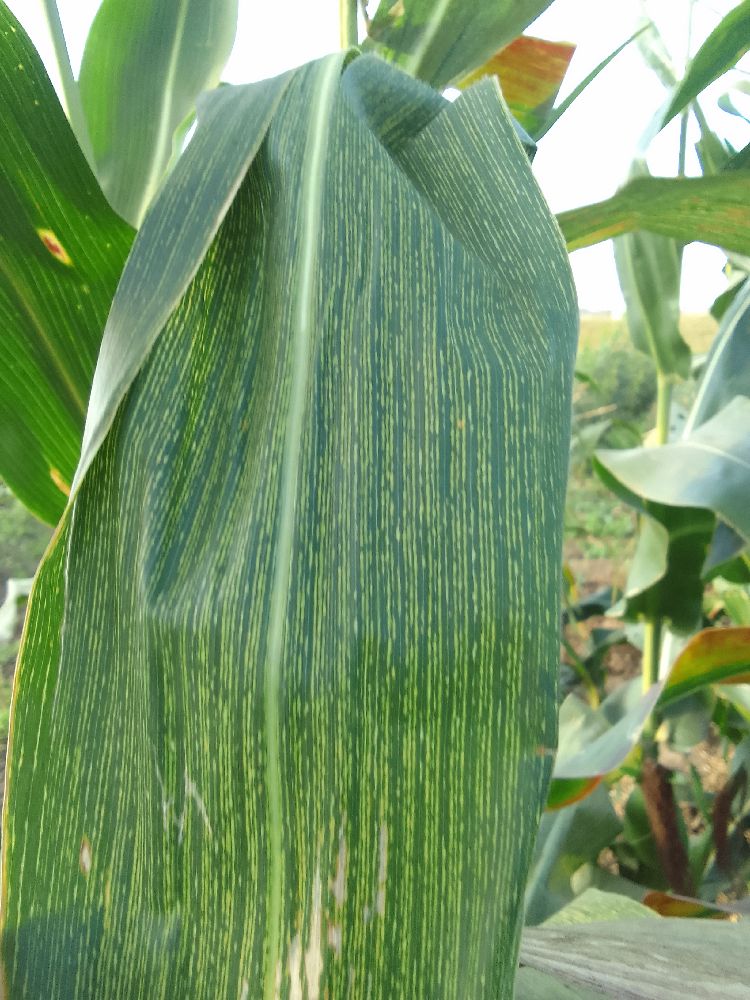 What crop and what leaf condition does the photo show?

maize, maize streak virus
